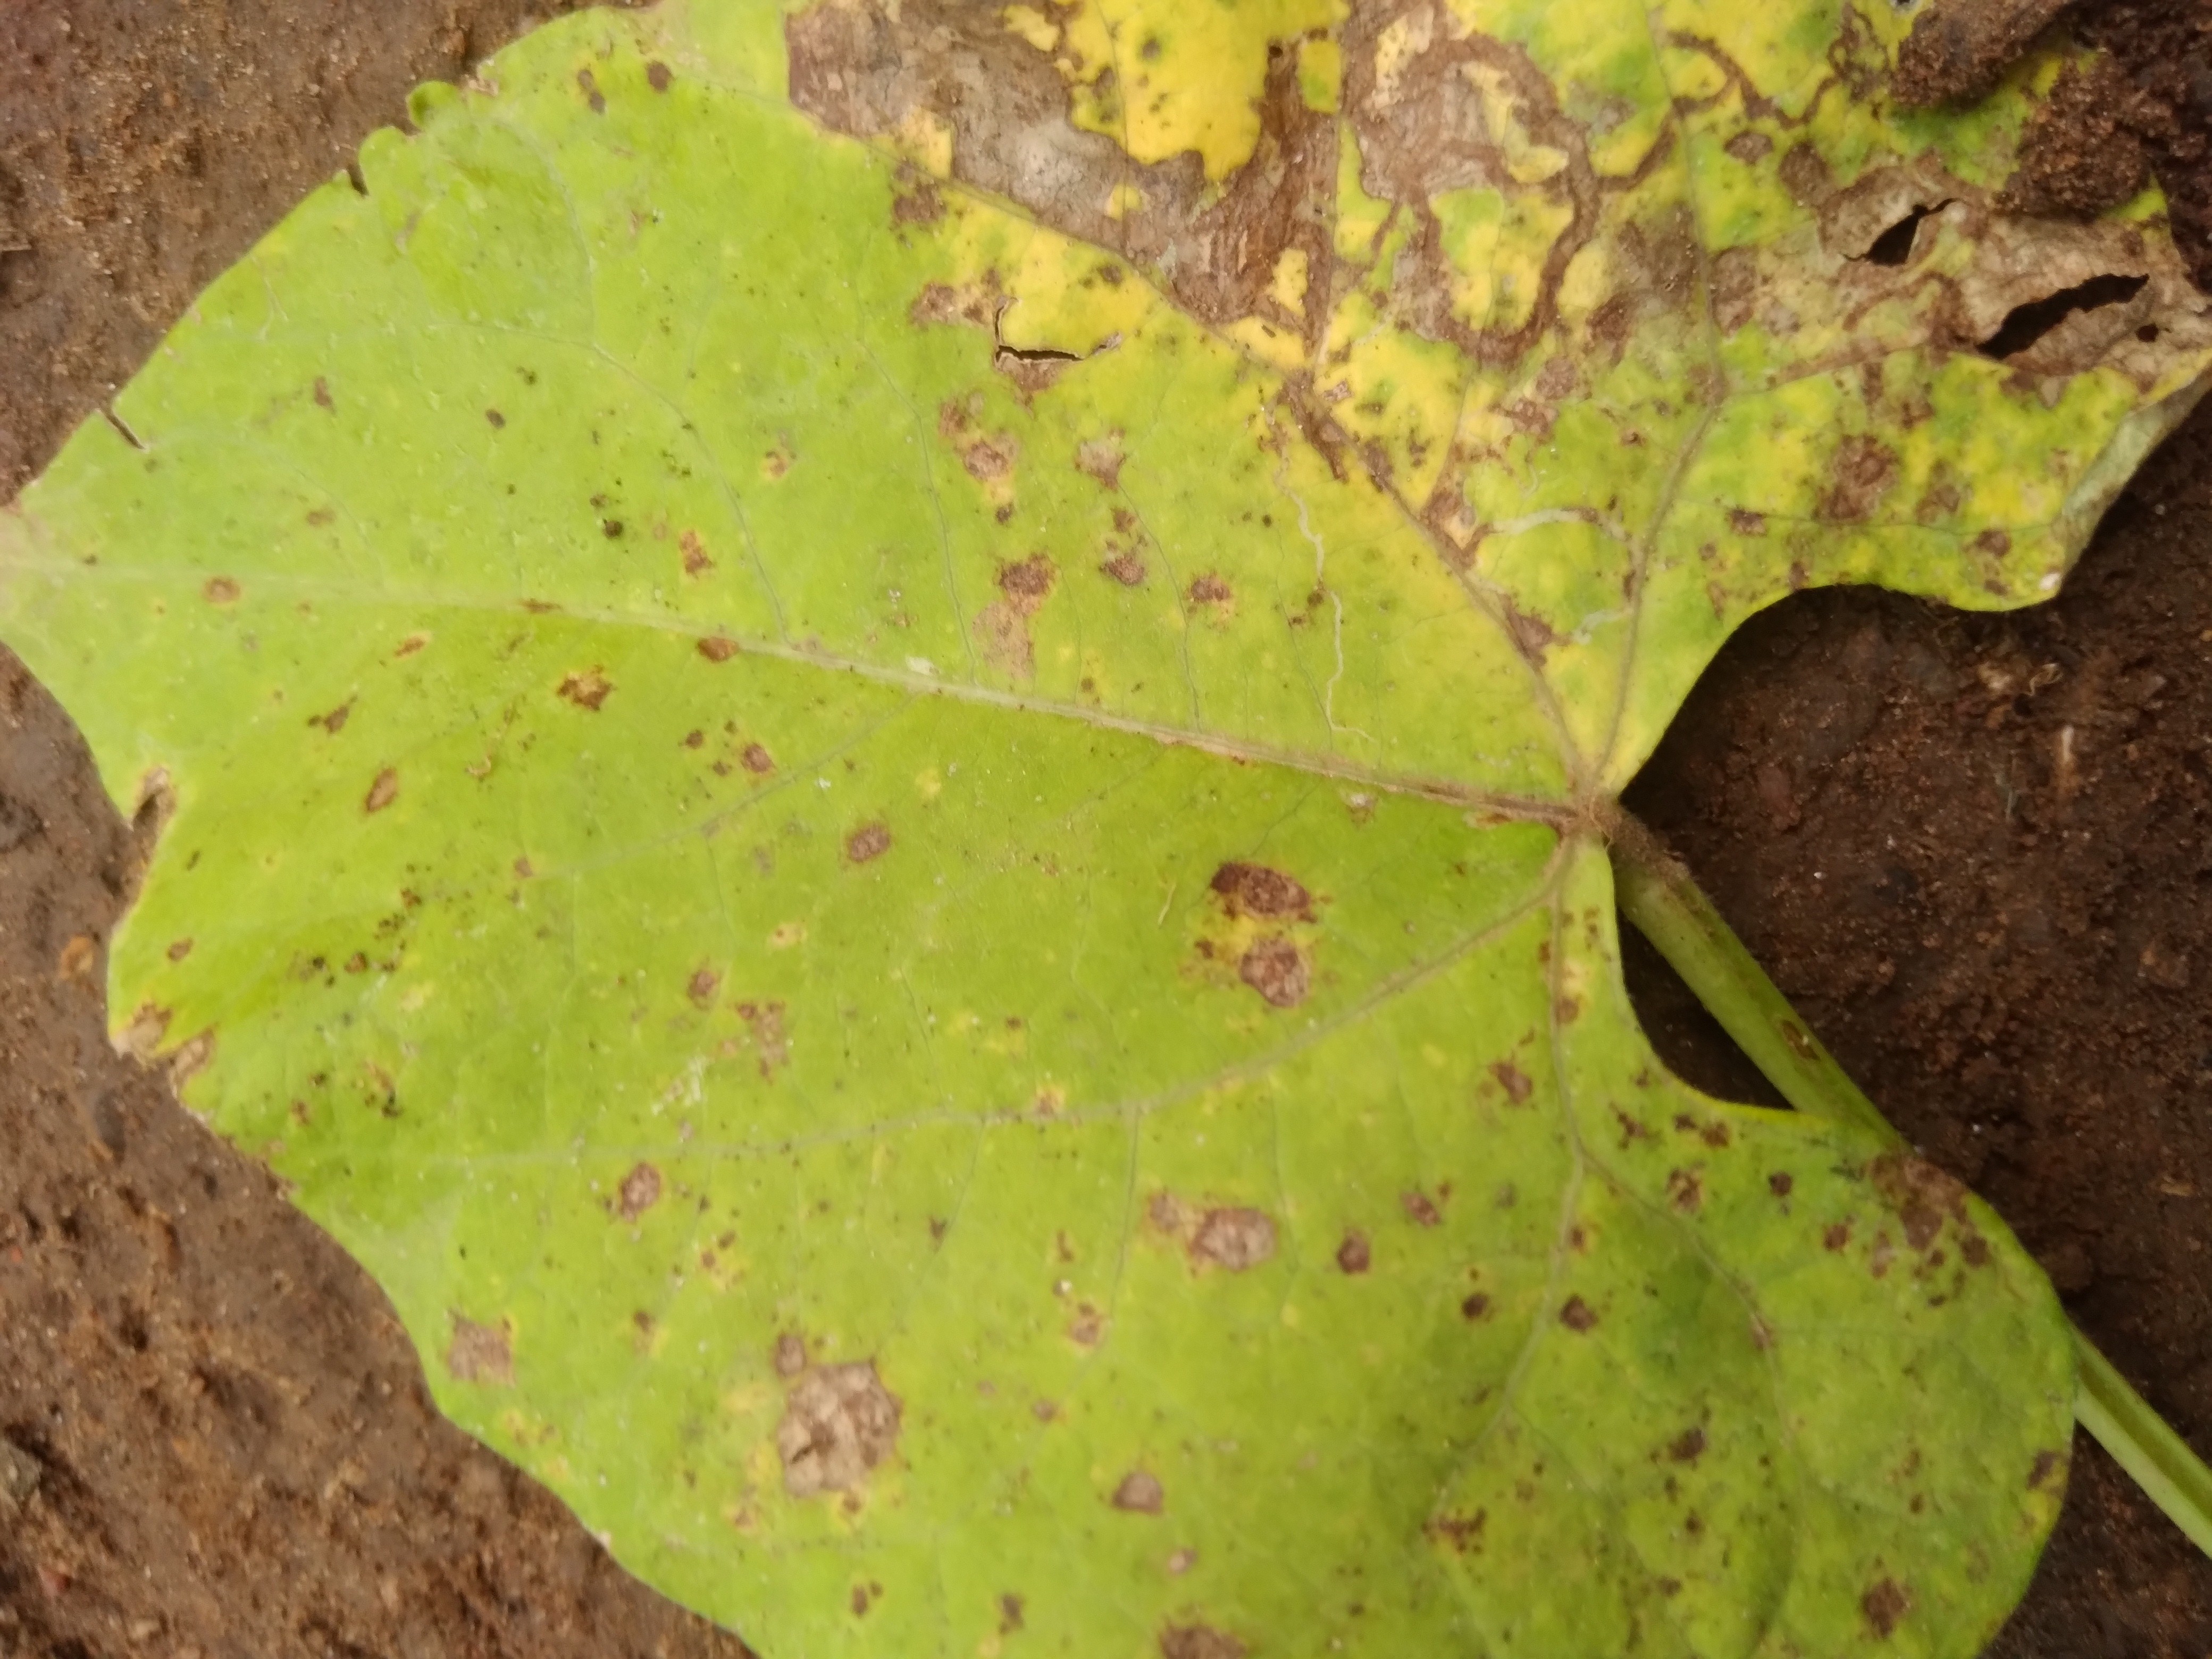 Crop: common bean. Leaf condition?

rust
